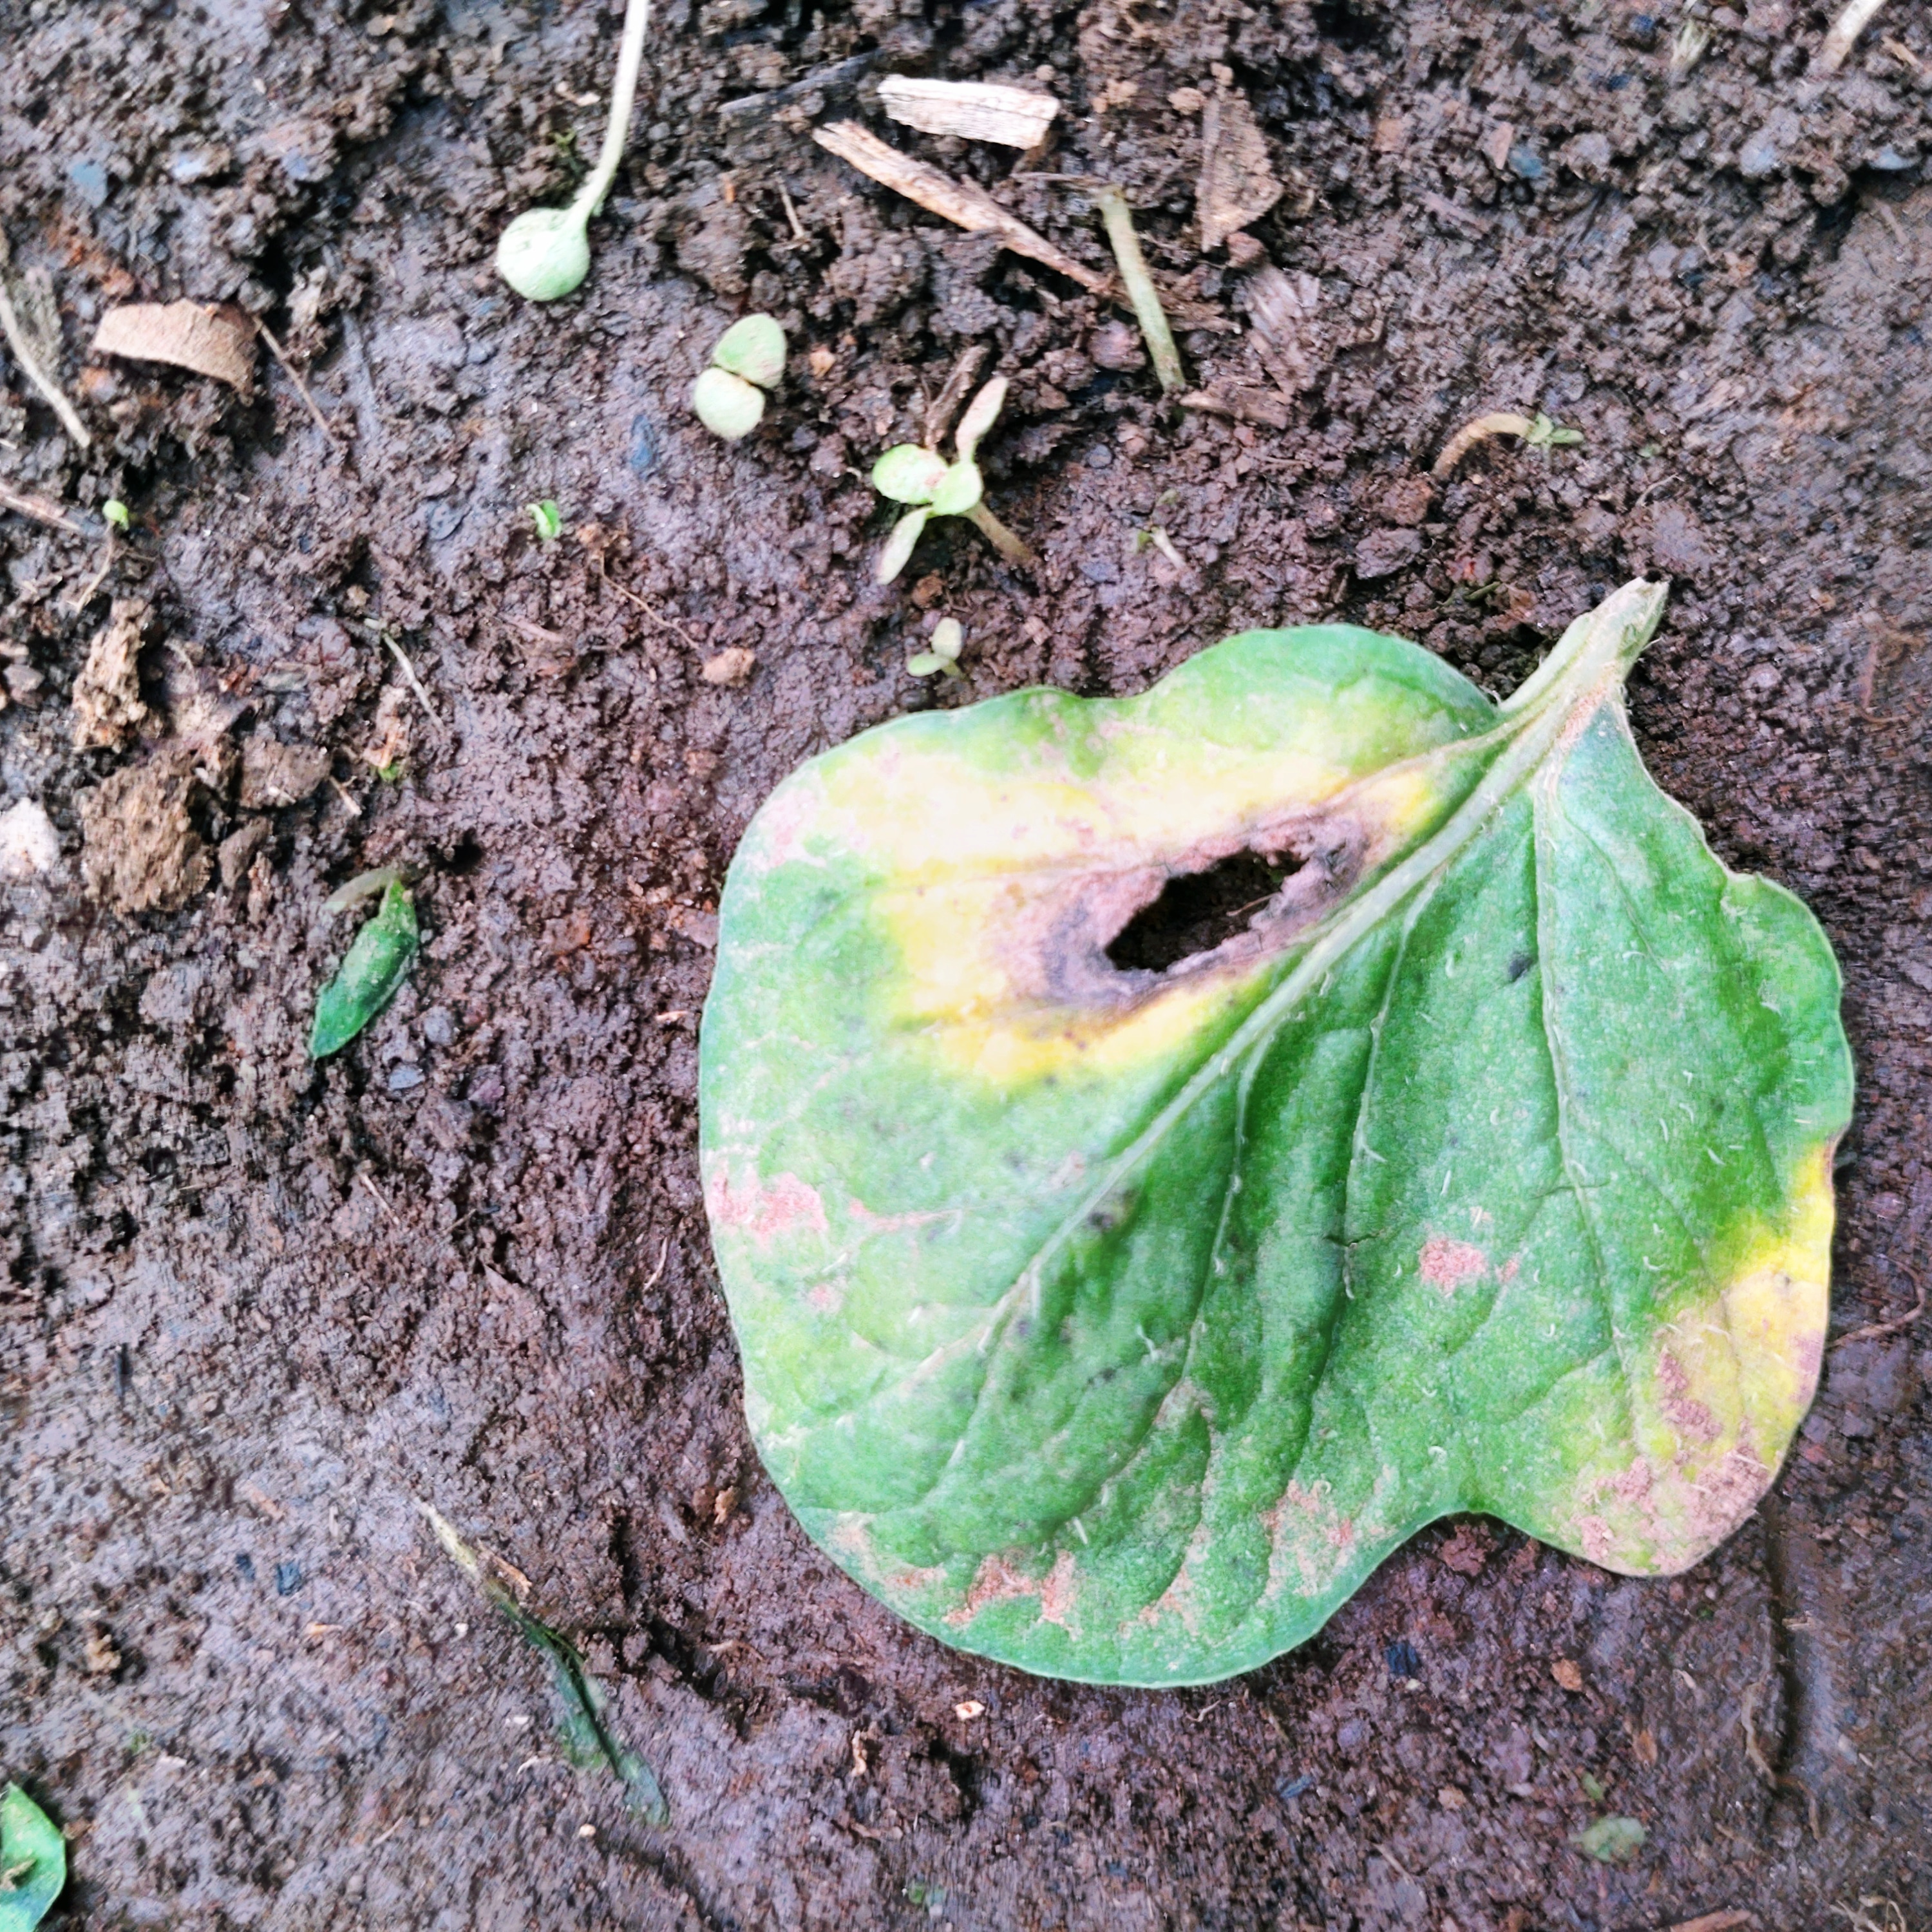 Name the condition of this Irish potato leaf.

late blight
